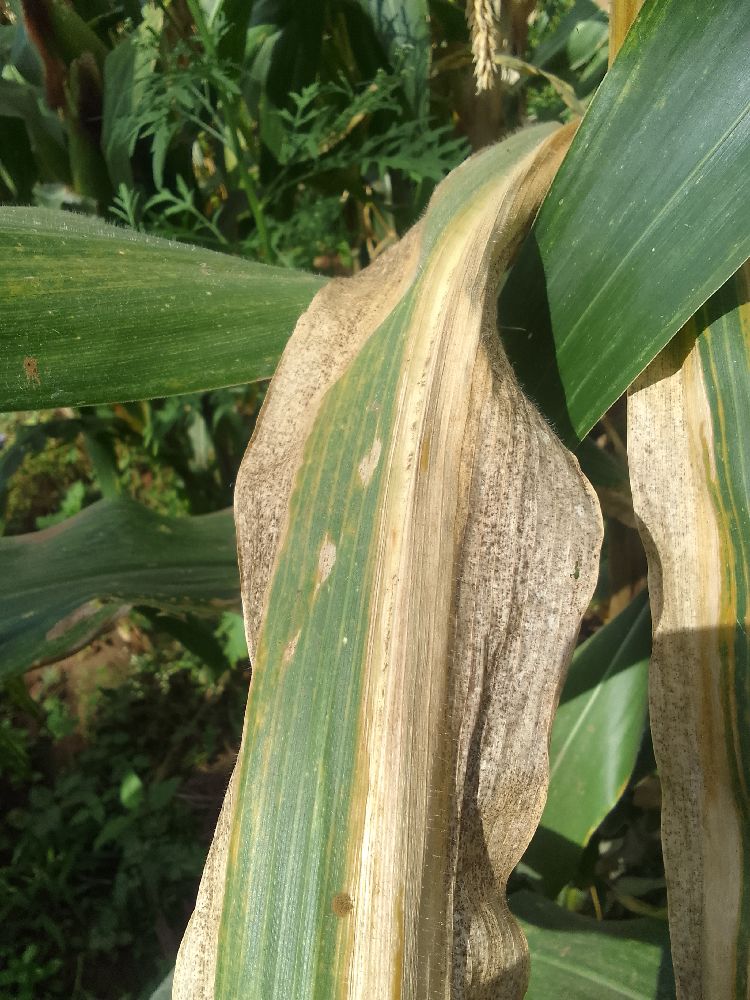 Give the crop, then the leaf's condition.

maize, maize lethal necrosis
